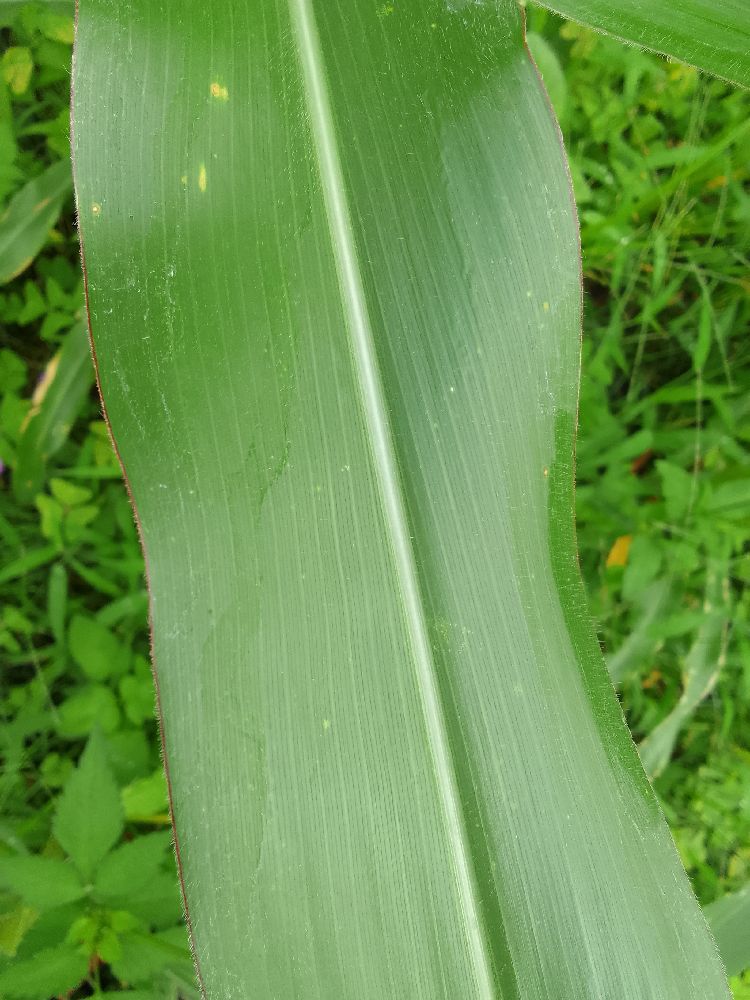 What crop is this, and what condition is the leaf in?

maize, healthy
